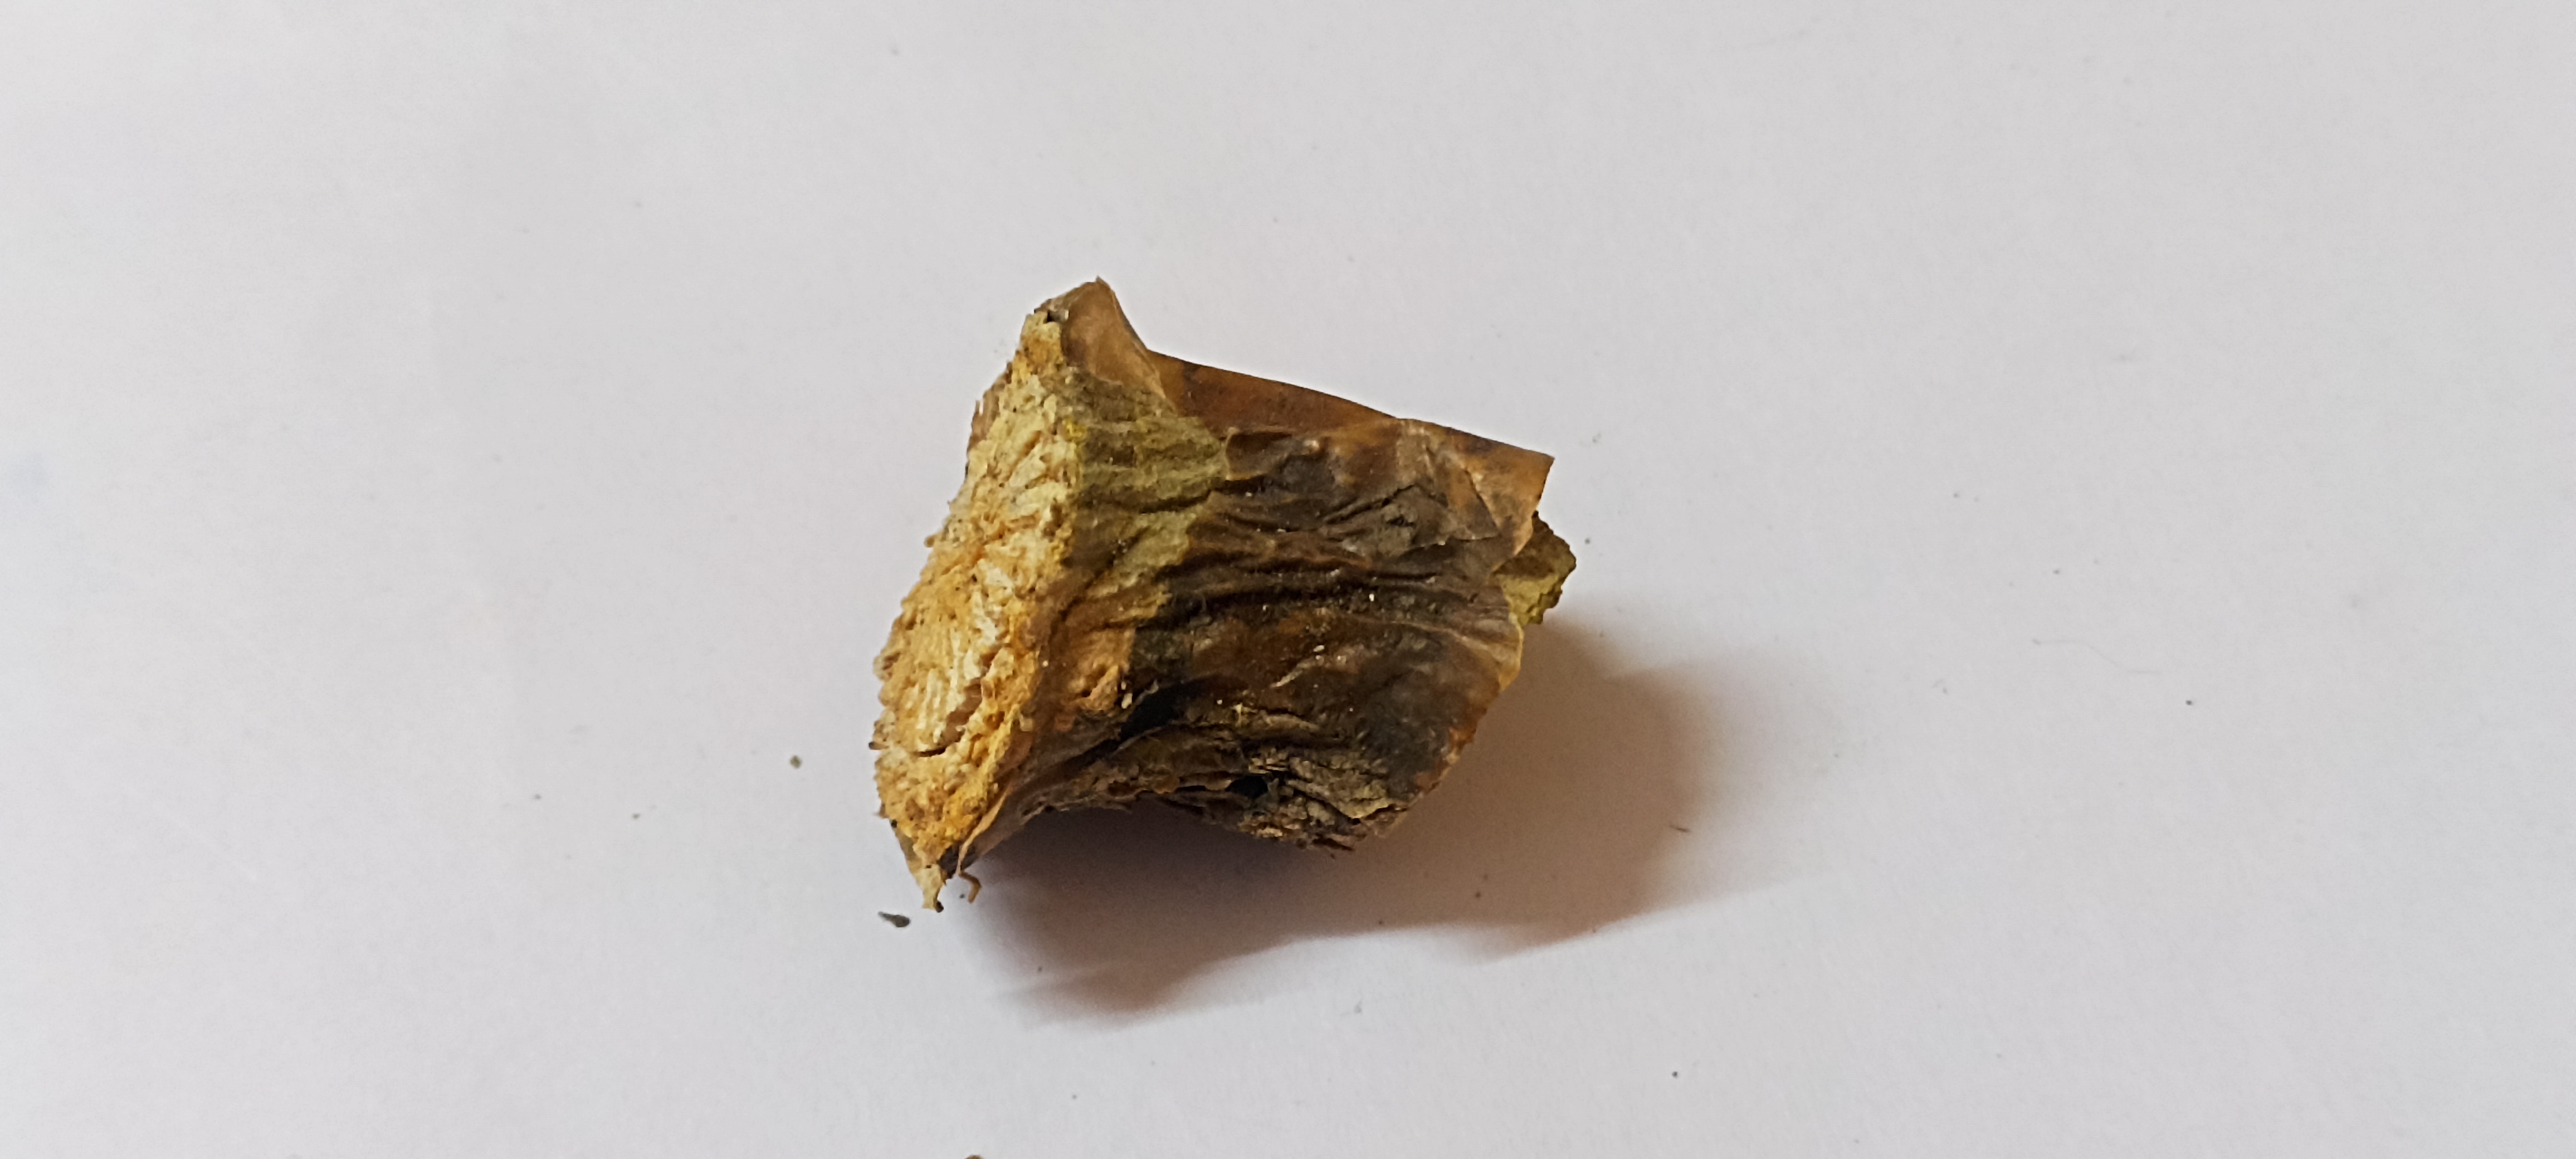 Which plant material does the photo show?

gulvel
